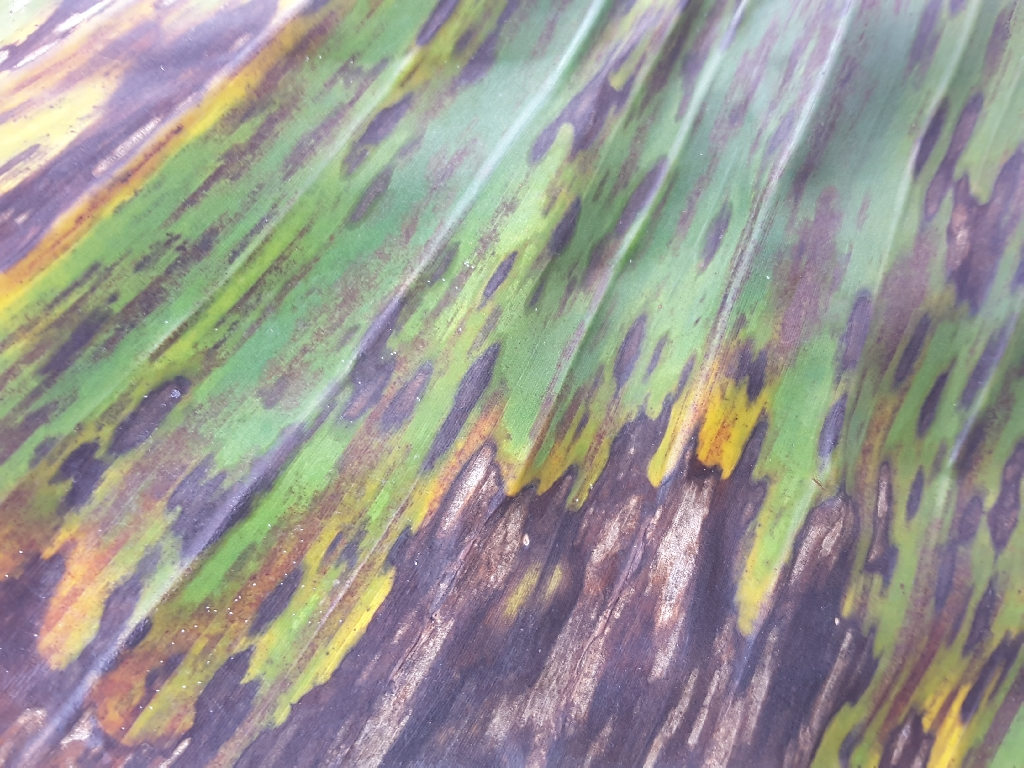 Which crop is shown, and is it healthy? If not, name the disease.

banana, black sigatoka
